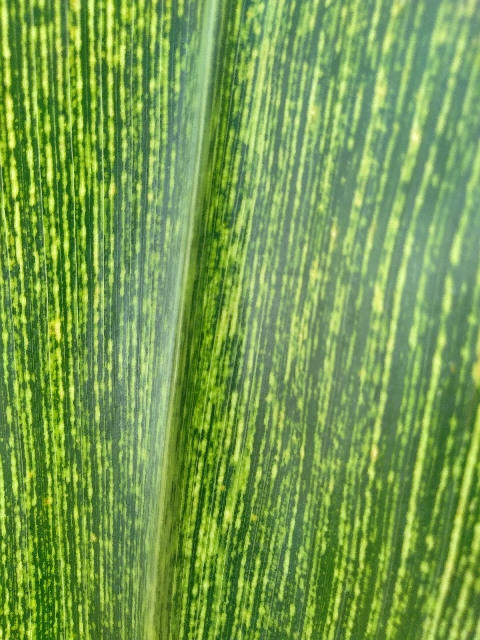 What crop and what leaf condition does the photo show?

maize, maize streak virus
